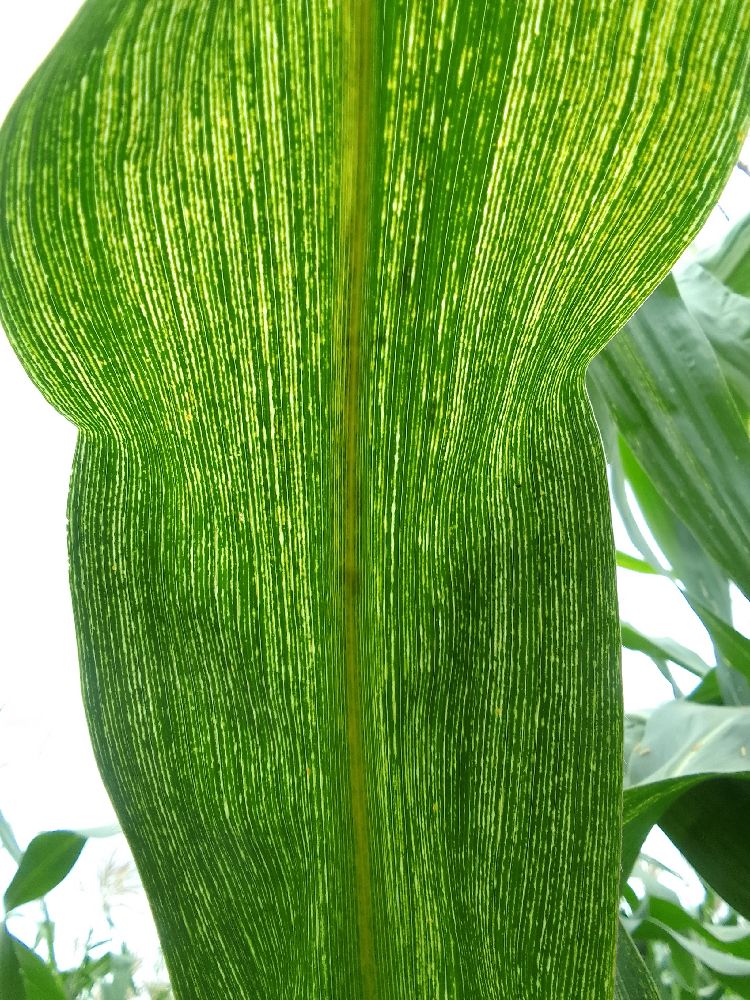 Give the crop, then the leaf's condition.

maize, maize streak virus
